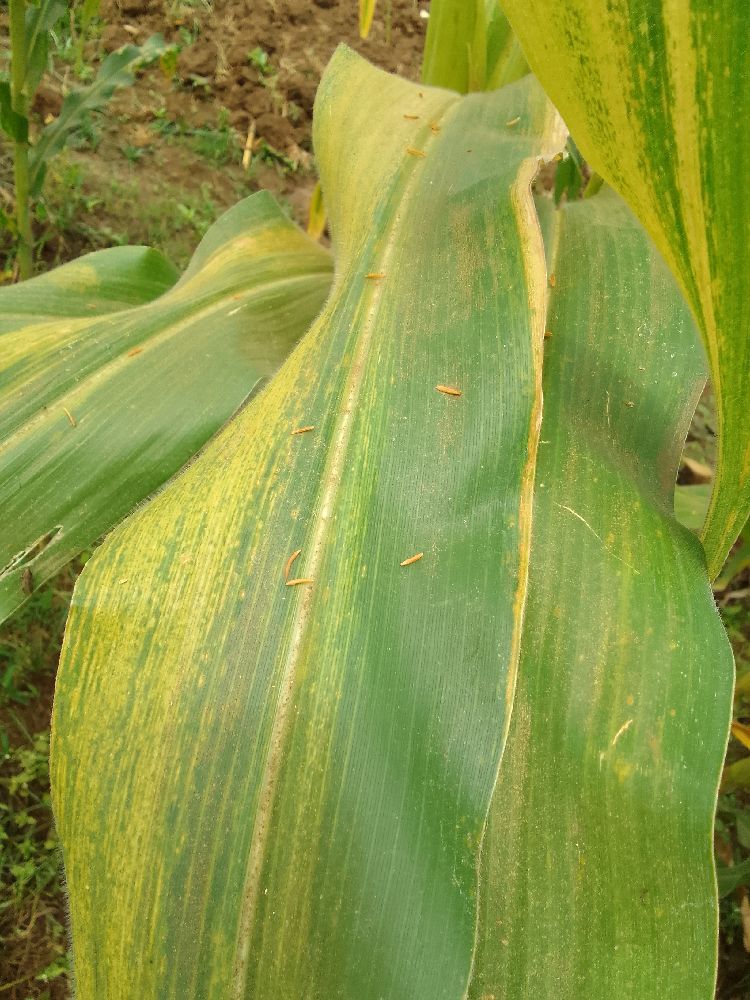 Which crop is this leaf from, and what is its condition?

maize, maize lethal necrosis
